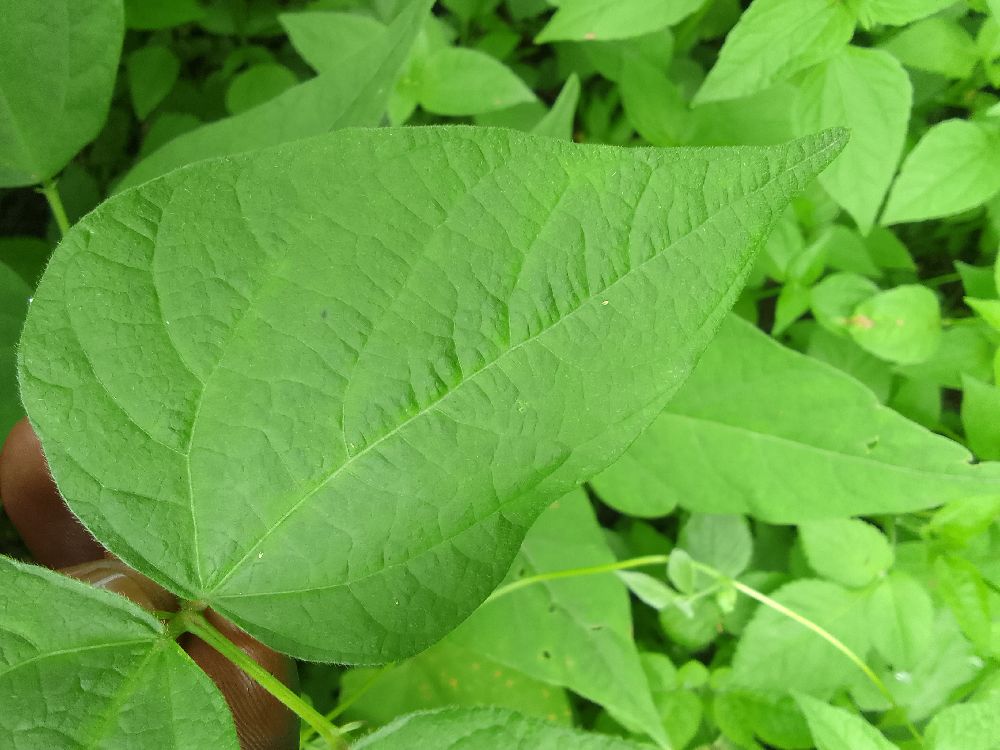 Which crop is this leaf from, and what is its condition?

common bean, healthy
